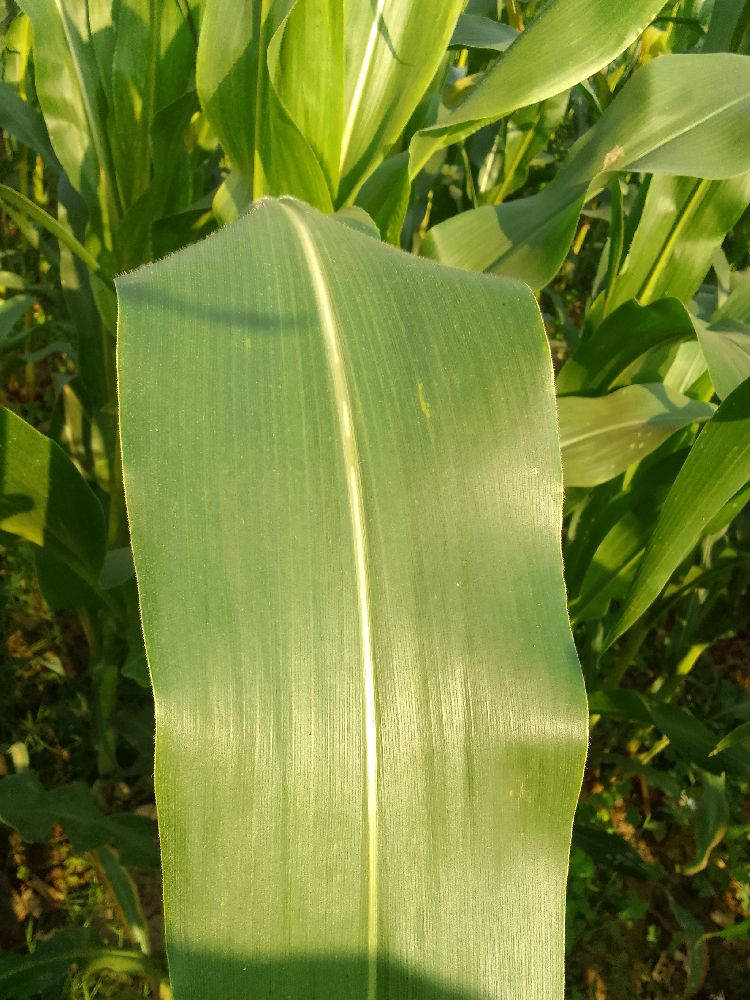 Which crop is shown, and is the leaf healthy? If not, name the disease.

maize, healthy
